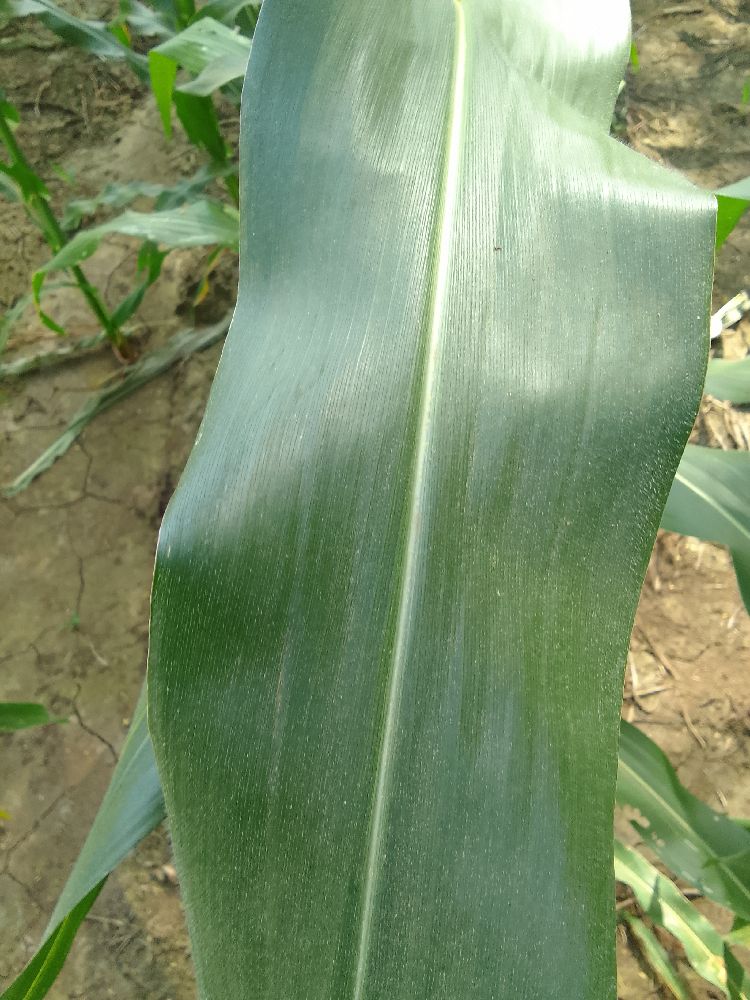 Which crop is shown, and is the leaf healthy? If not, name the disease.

maize, healthy
